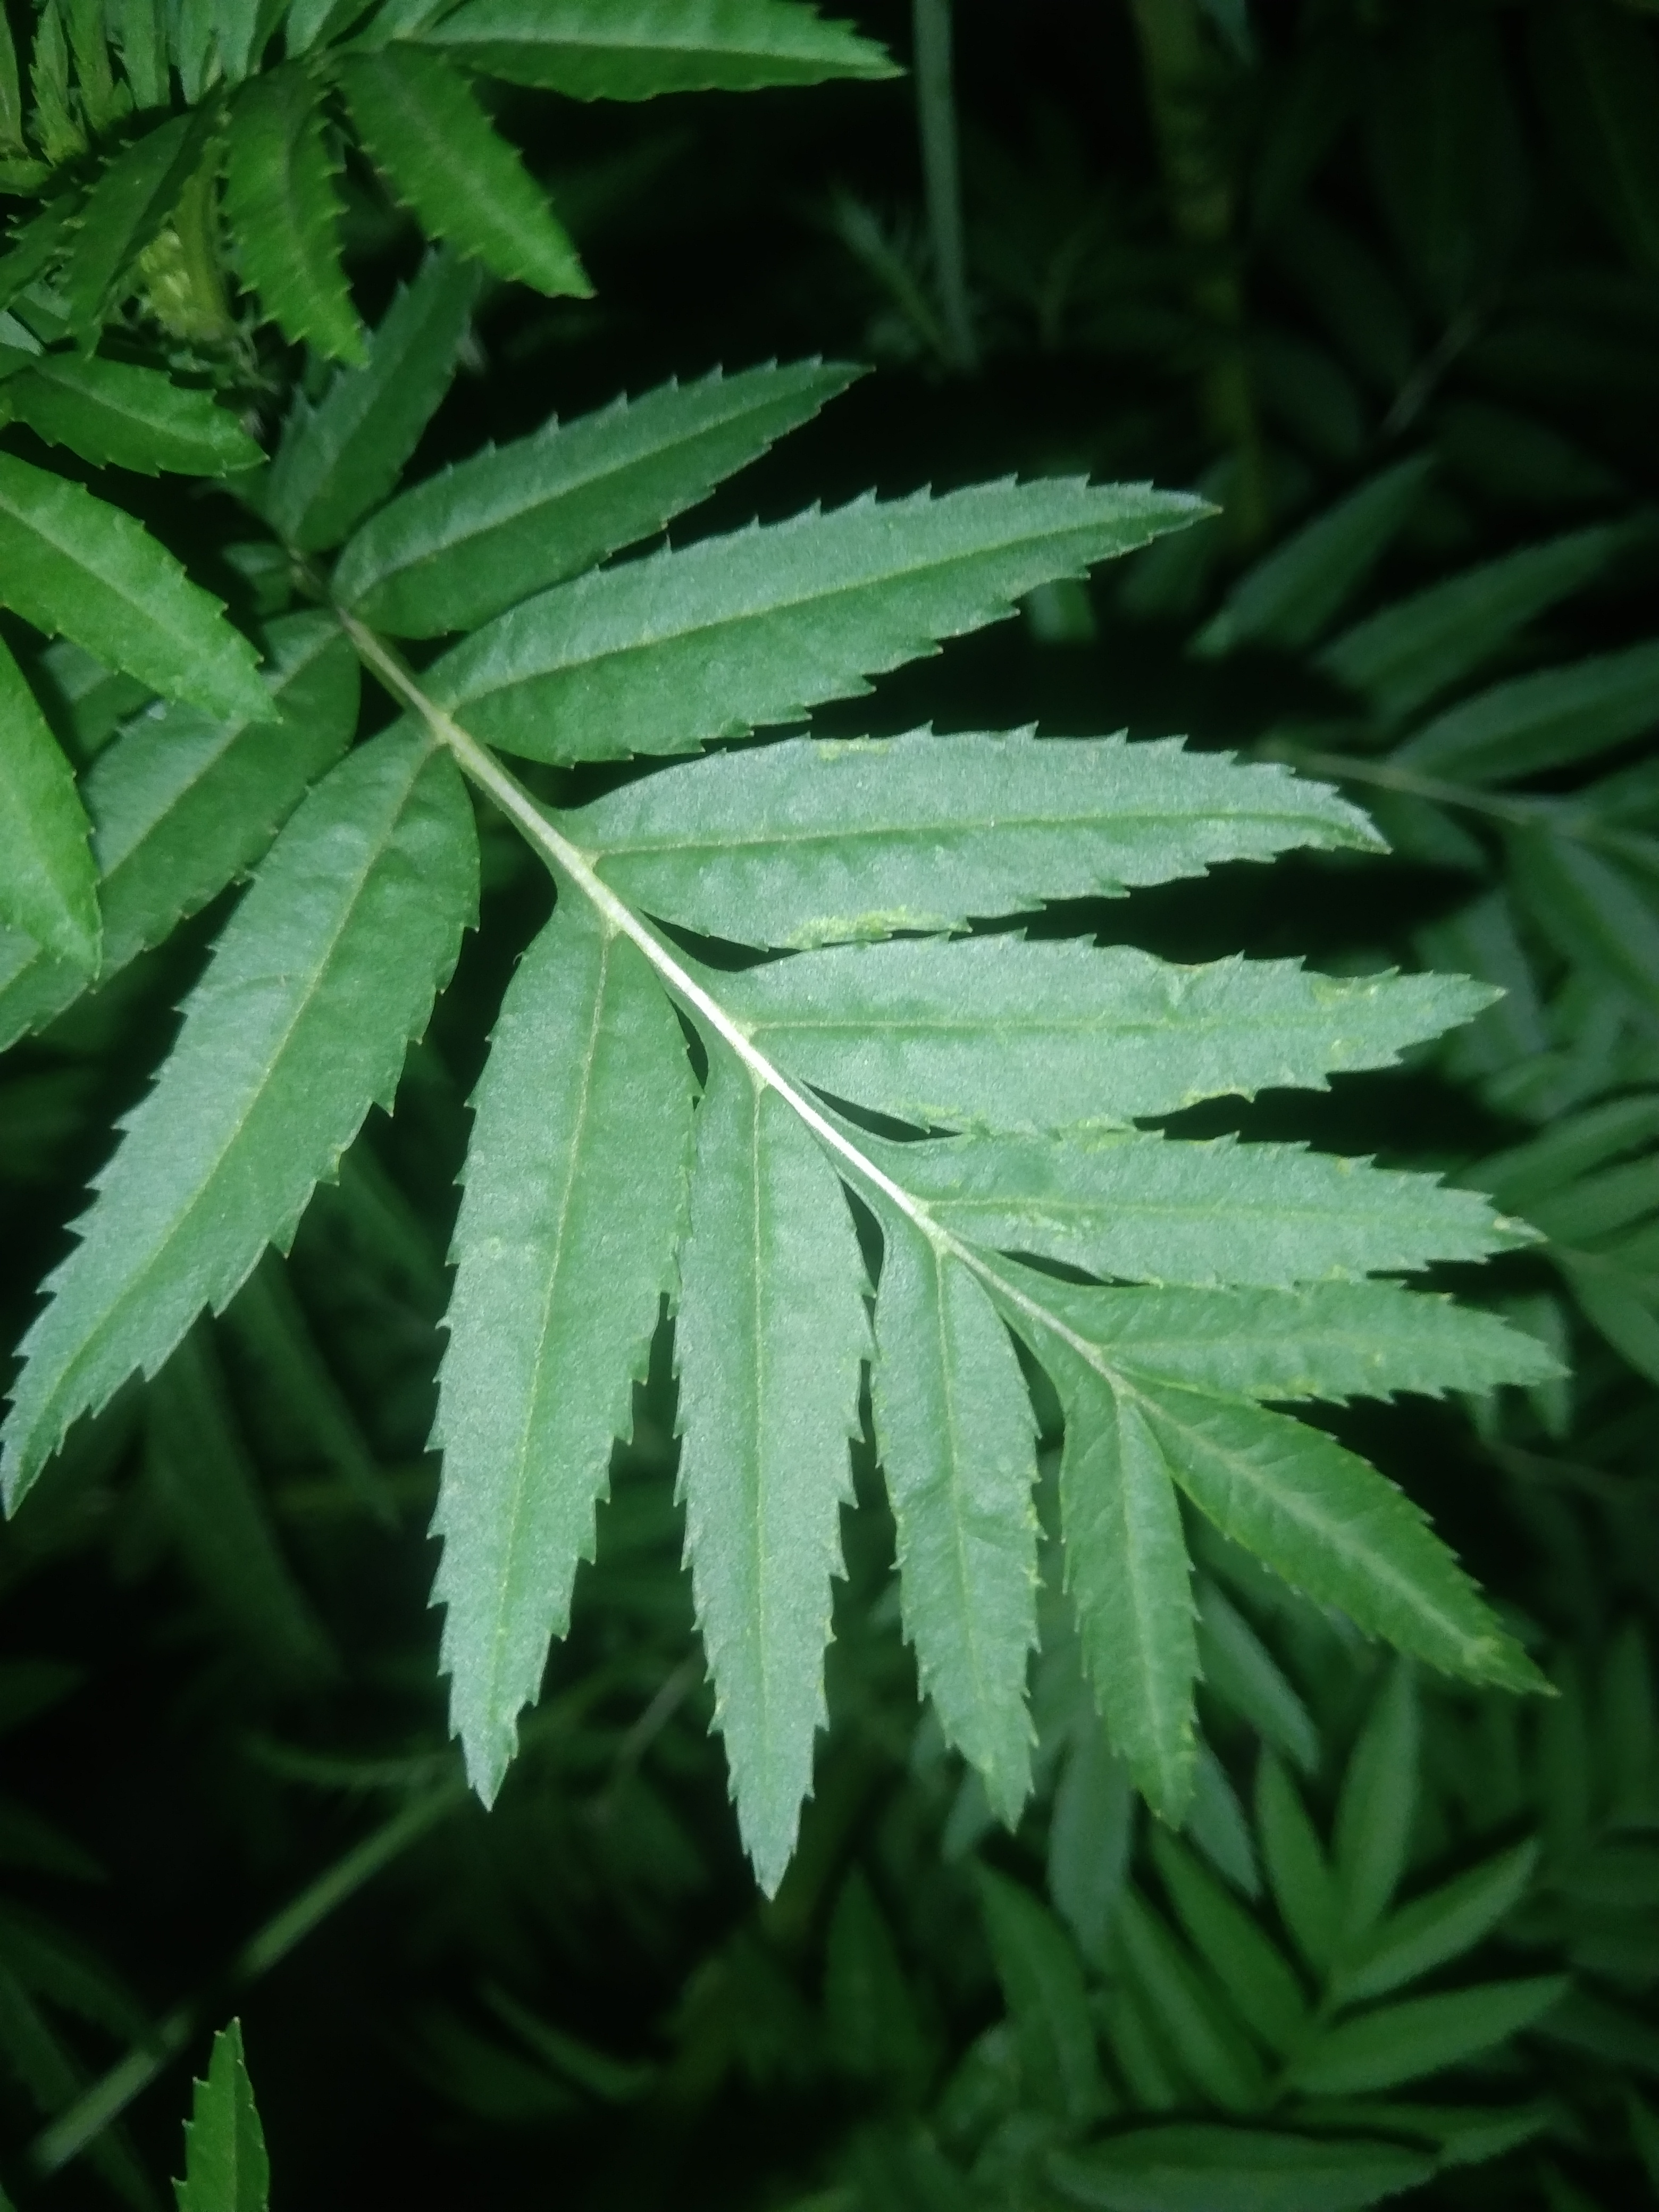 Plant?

marigold
